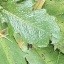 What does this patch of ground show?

structured weed
